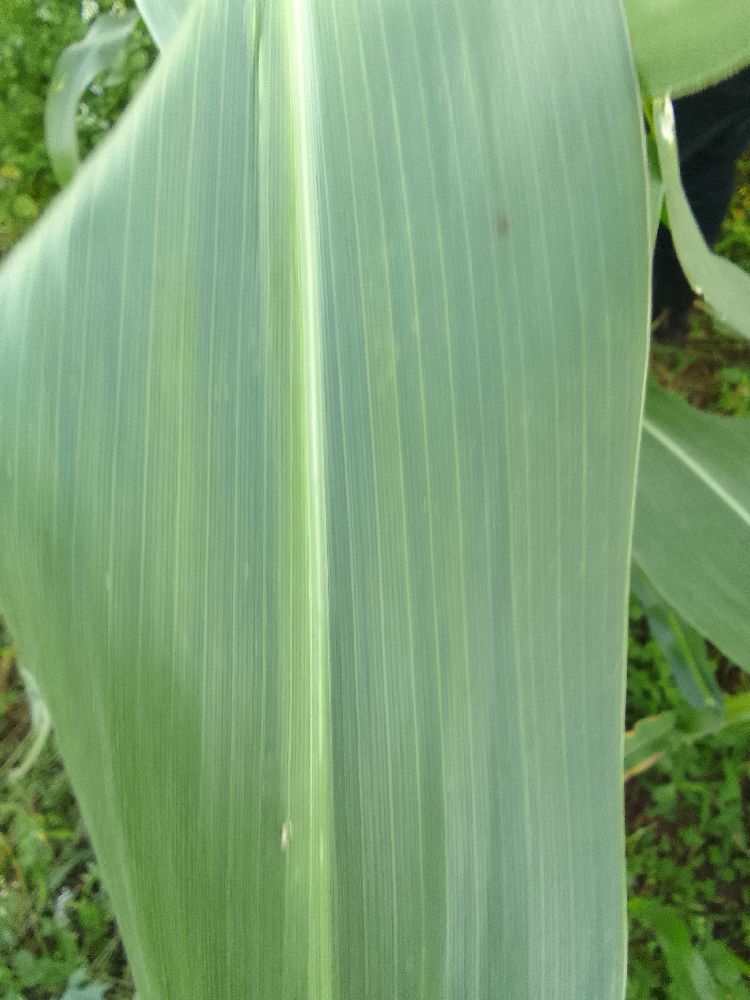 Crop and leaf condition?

maize, healthy
